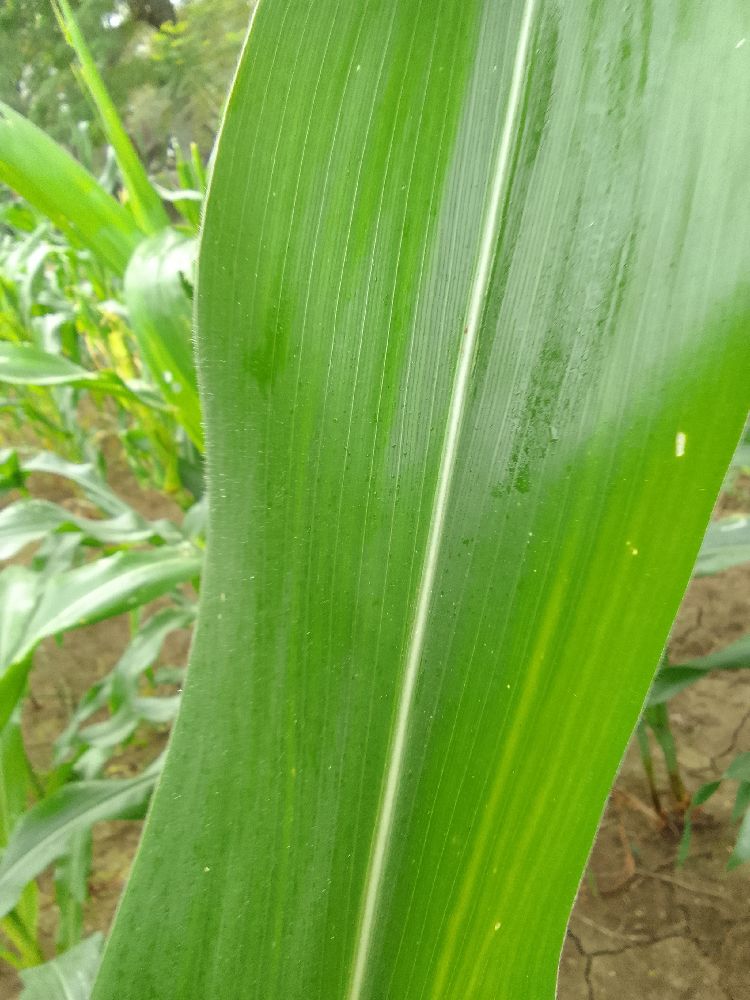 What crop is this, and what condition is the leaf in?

maize, healthy
